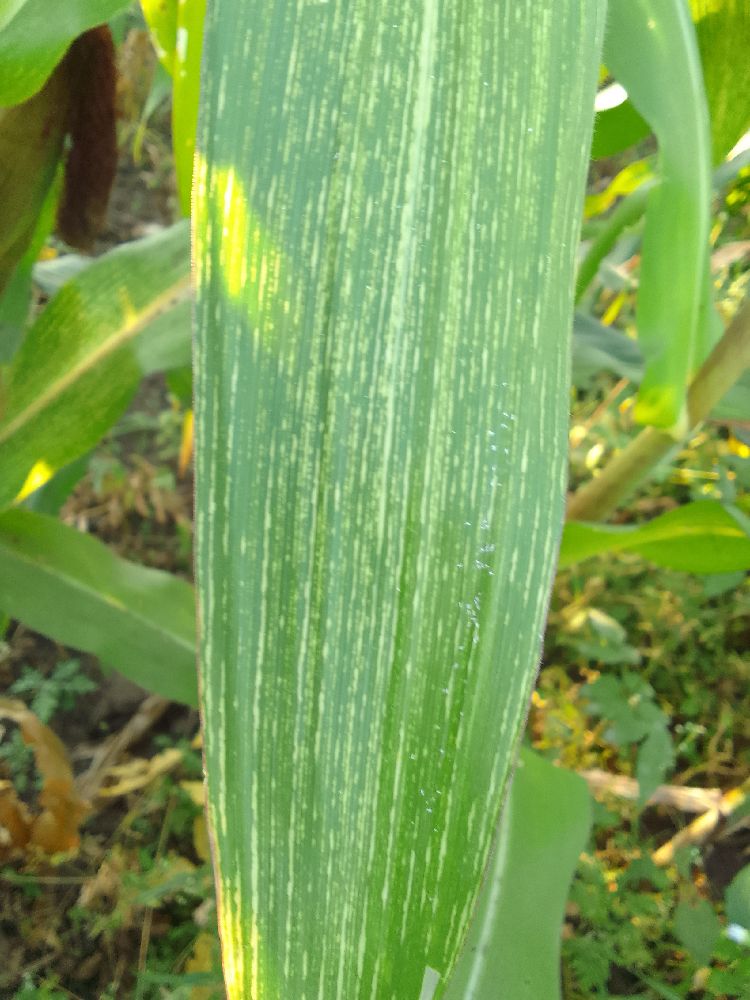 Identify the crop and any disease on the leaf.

maize, maize streak virus
